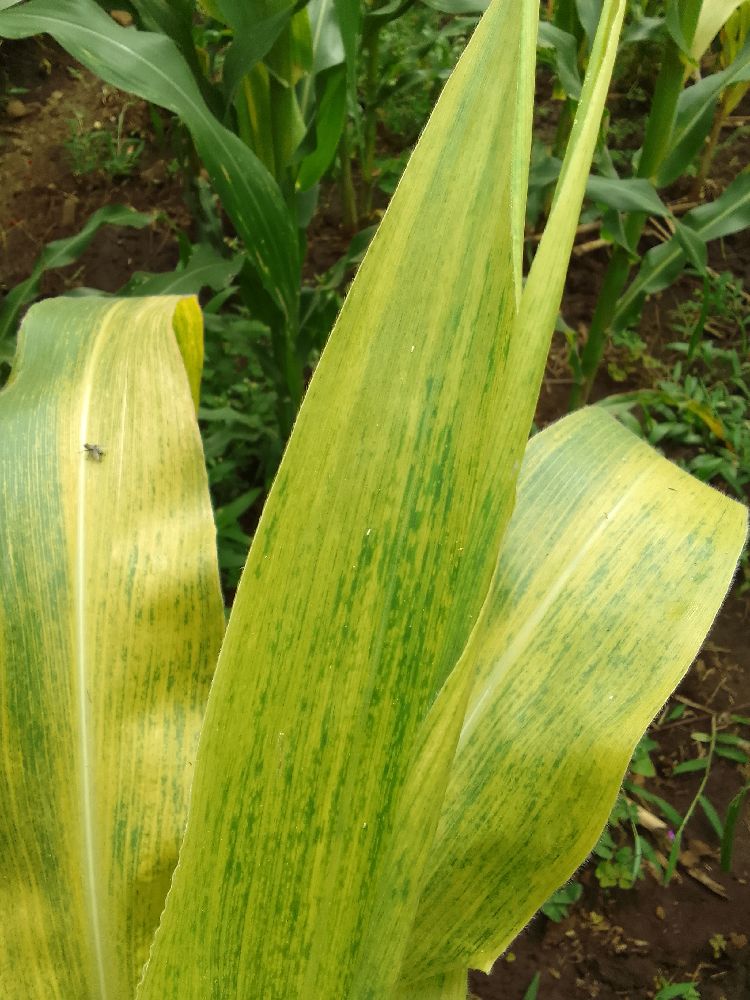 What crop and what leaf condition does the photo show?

maize, maize lethal necrosis
